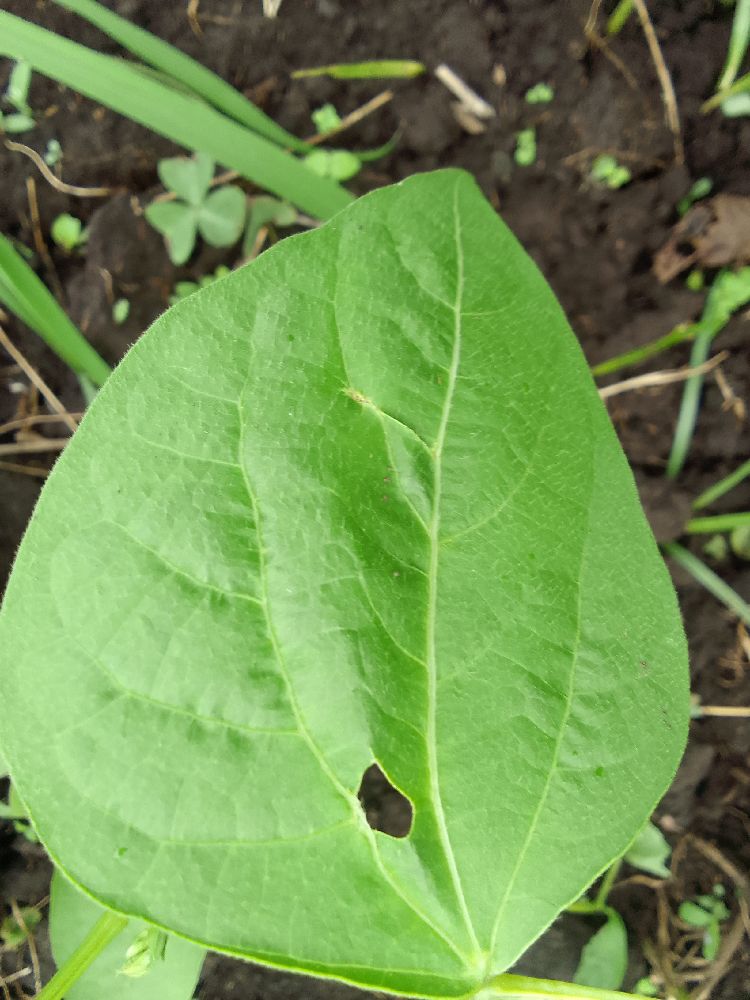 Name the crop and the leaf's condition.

common bean, healthy
